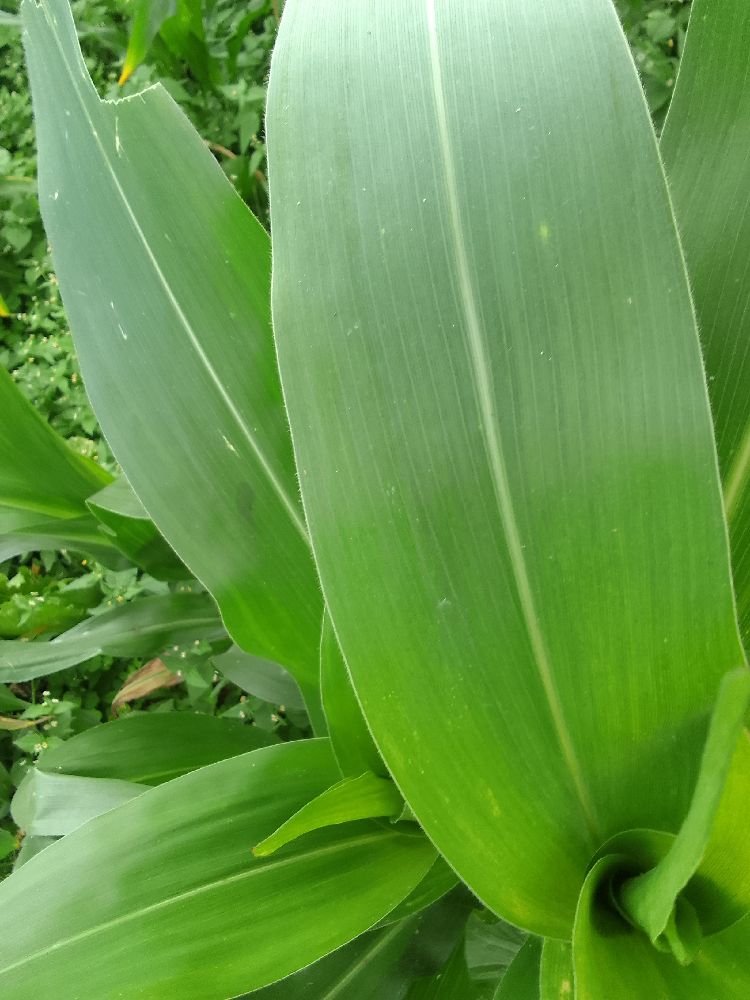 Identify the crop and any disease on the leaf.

maize, healthy
